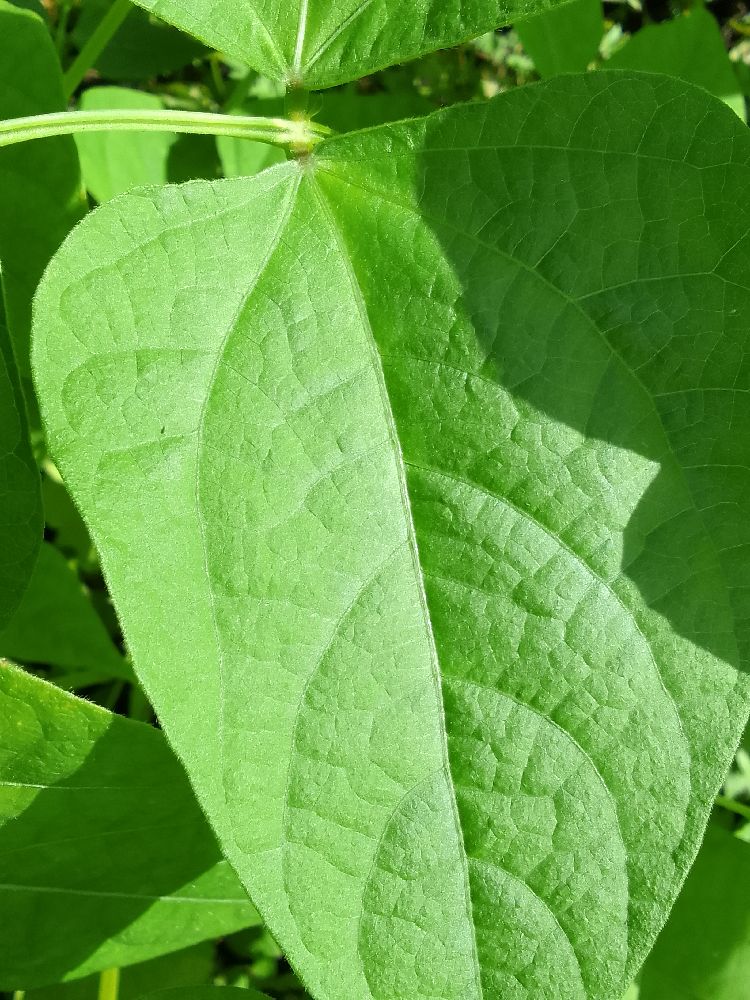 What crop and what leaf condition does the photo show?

common bean, healthy
